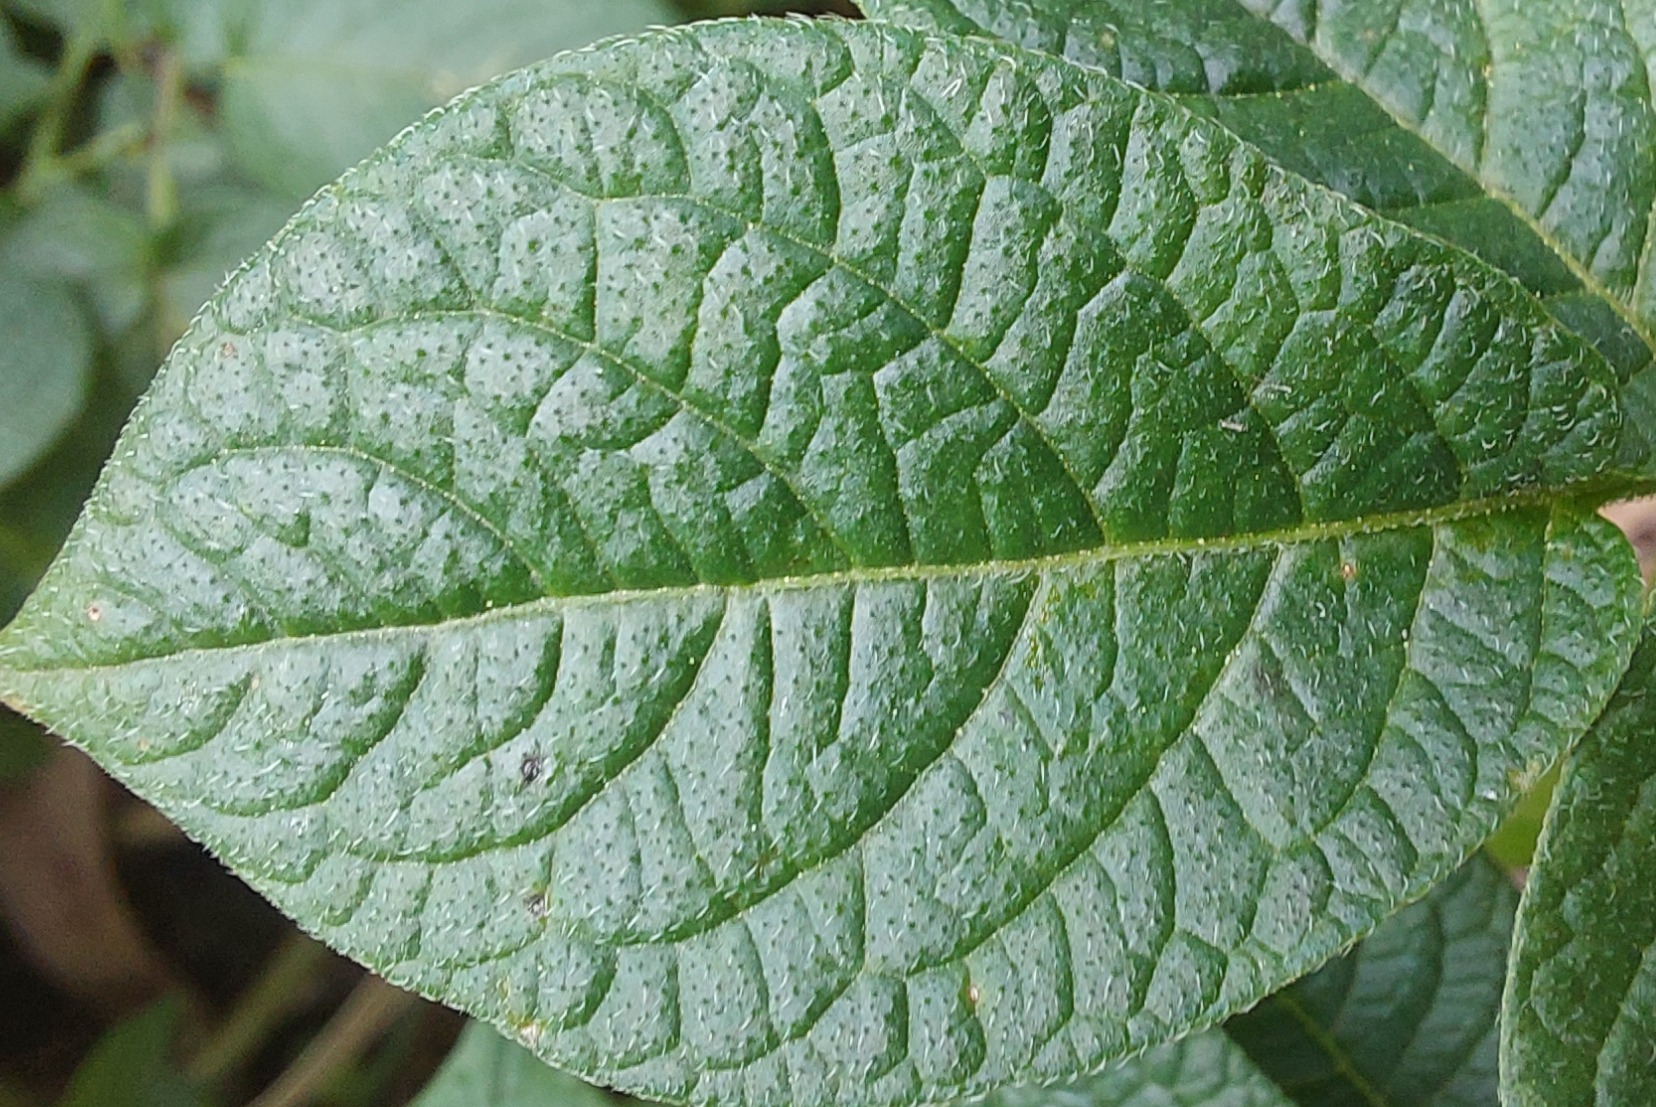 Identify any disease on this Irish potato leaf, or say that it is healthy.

healthy
